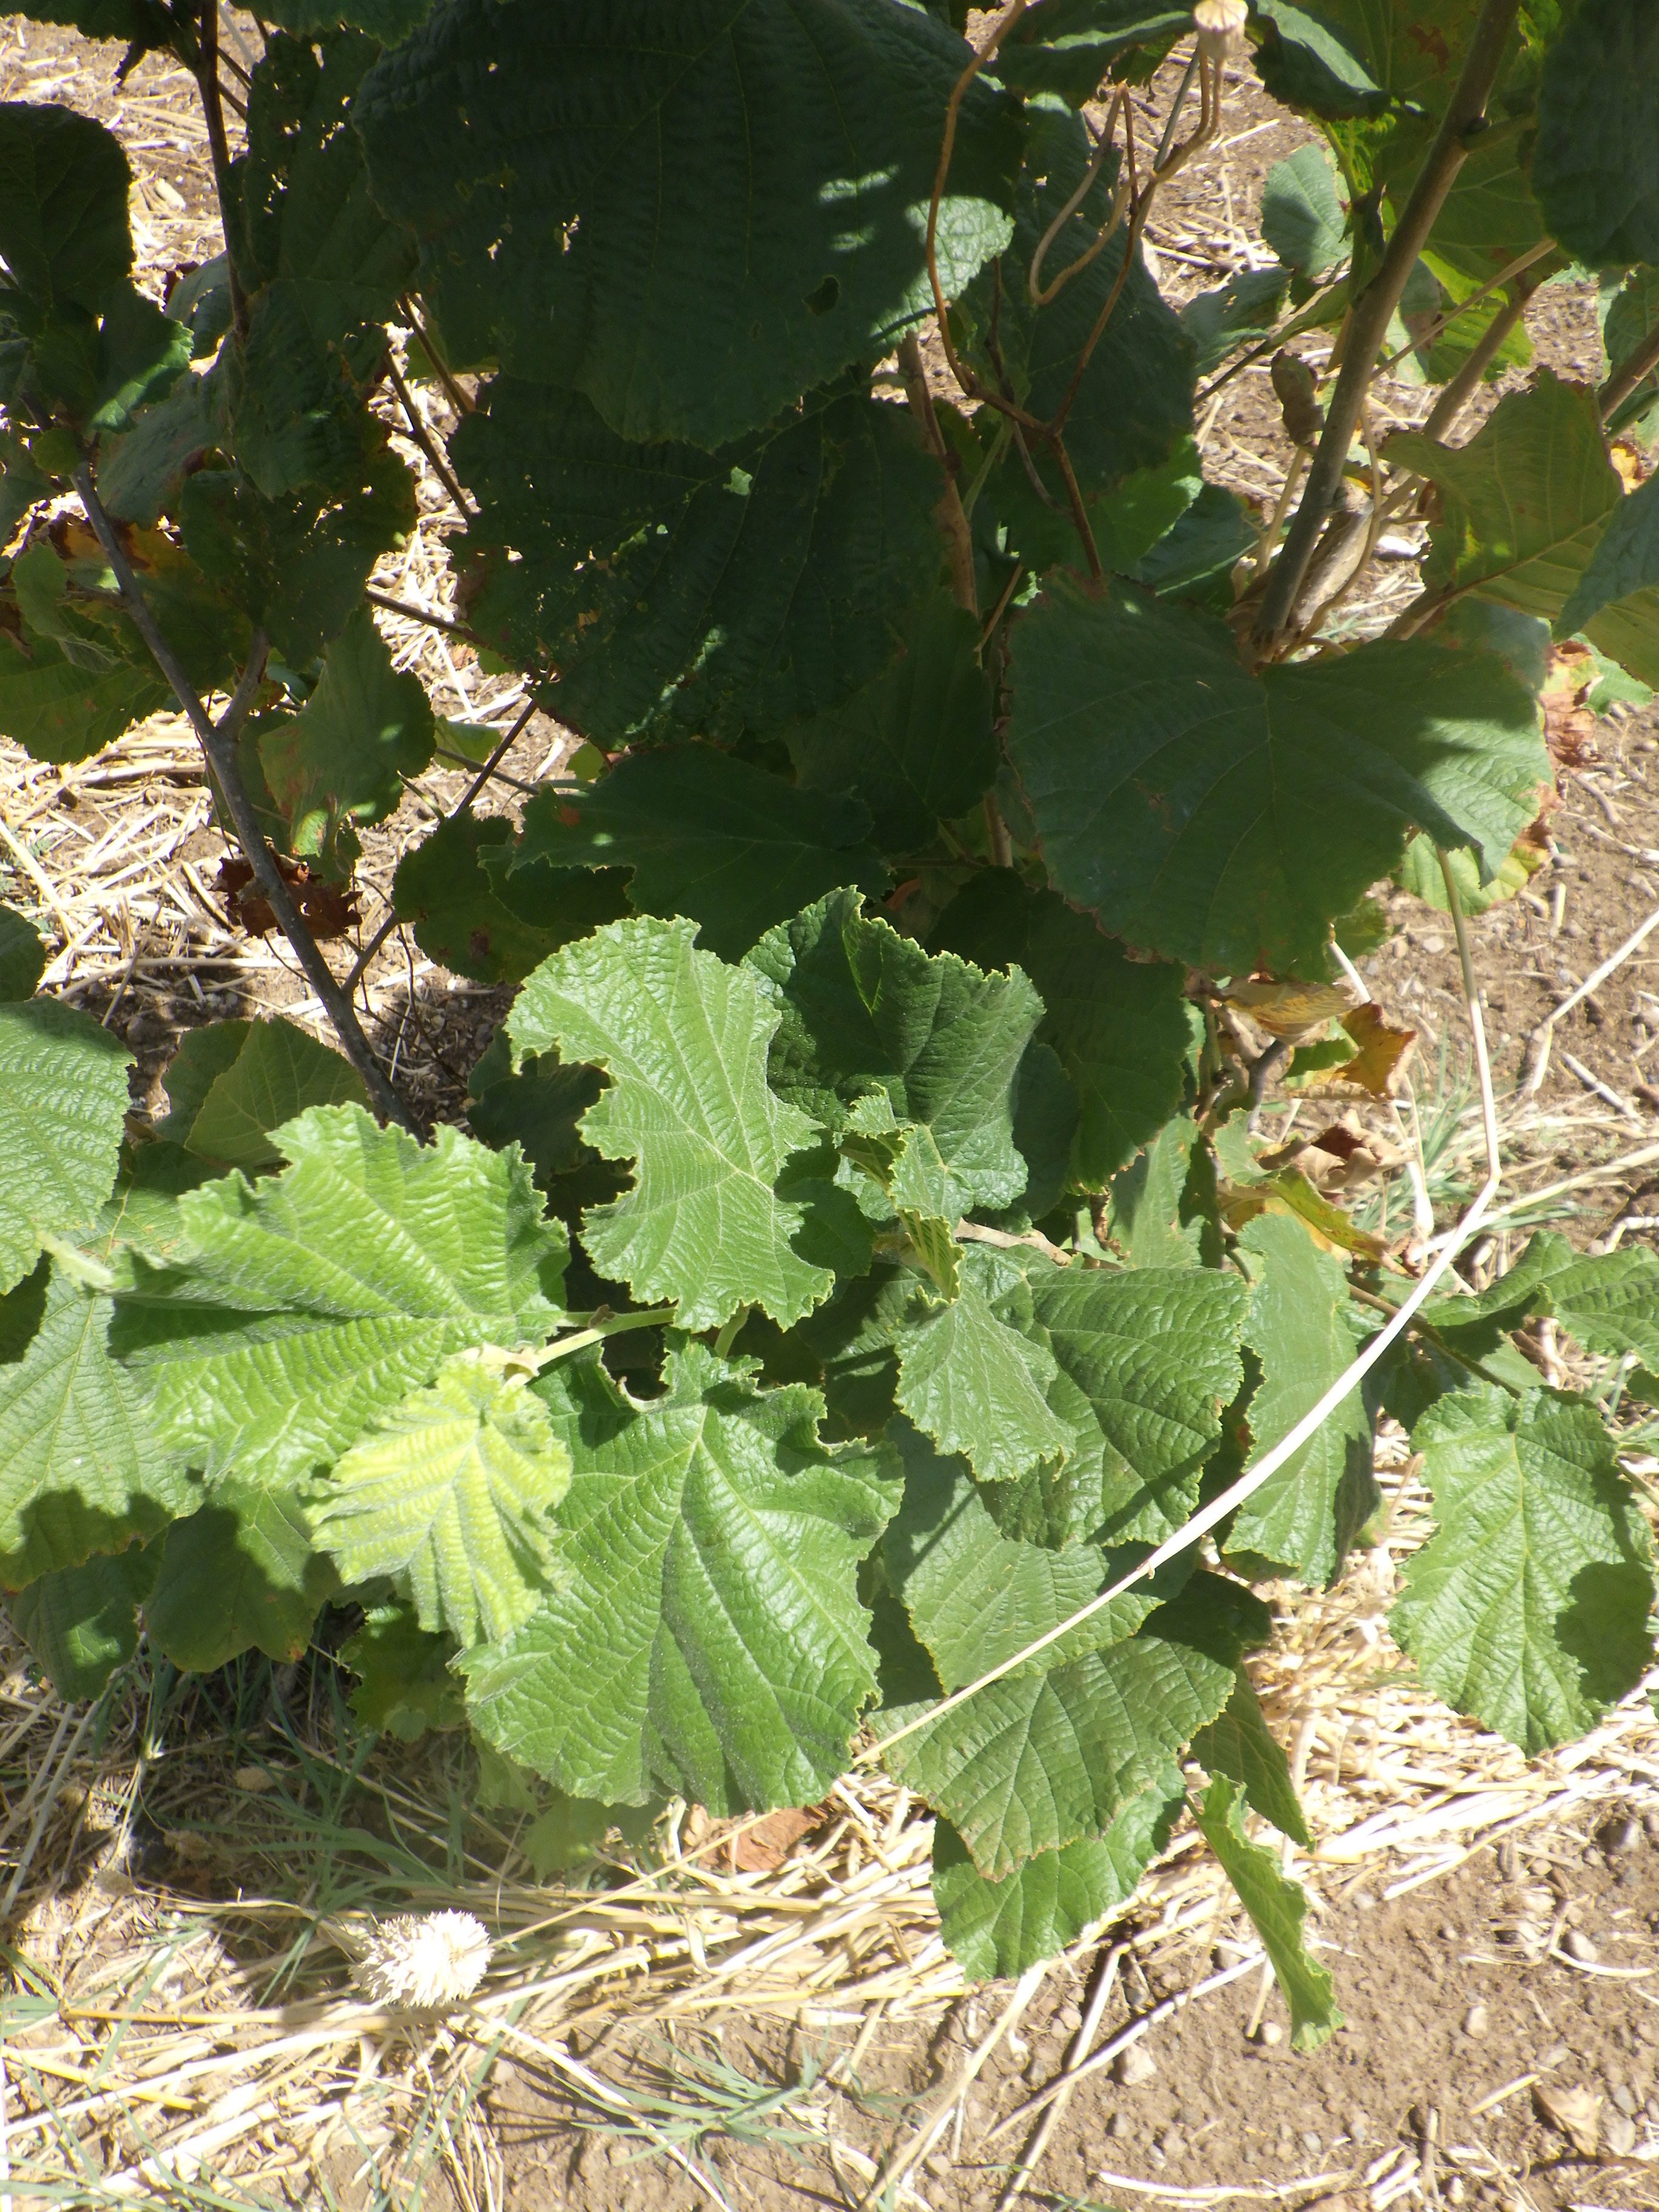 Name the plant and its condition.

hazel, phytophagous, sunburn
